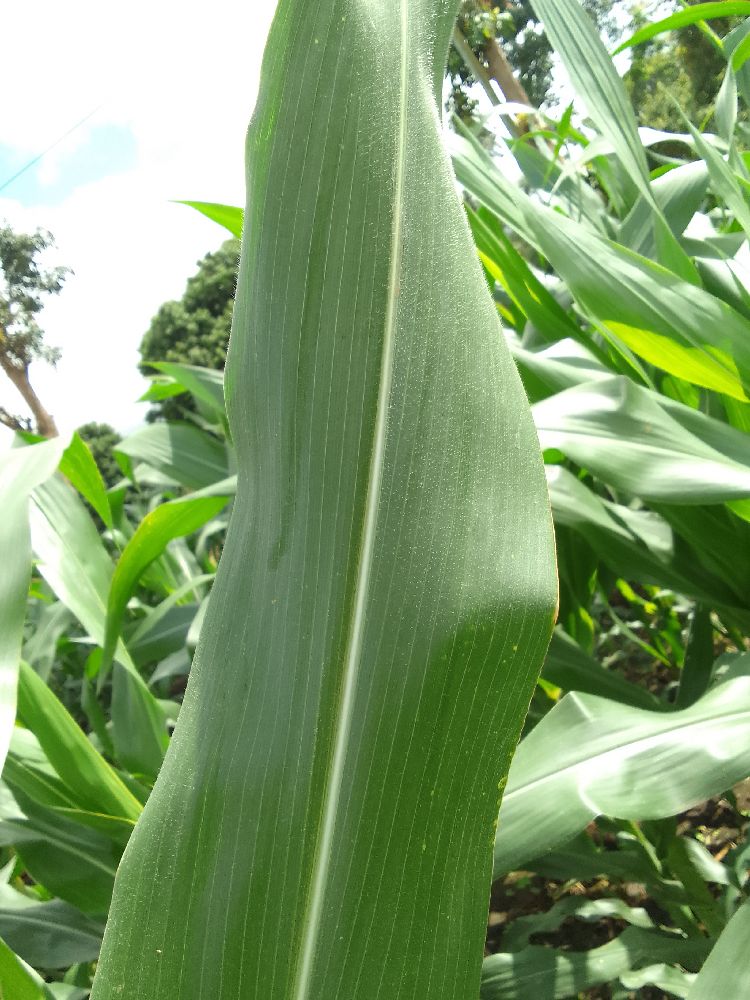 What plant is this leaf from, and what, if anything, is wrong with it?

maize, healthy
